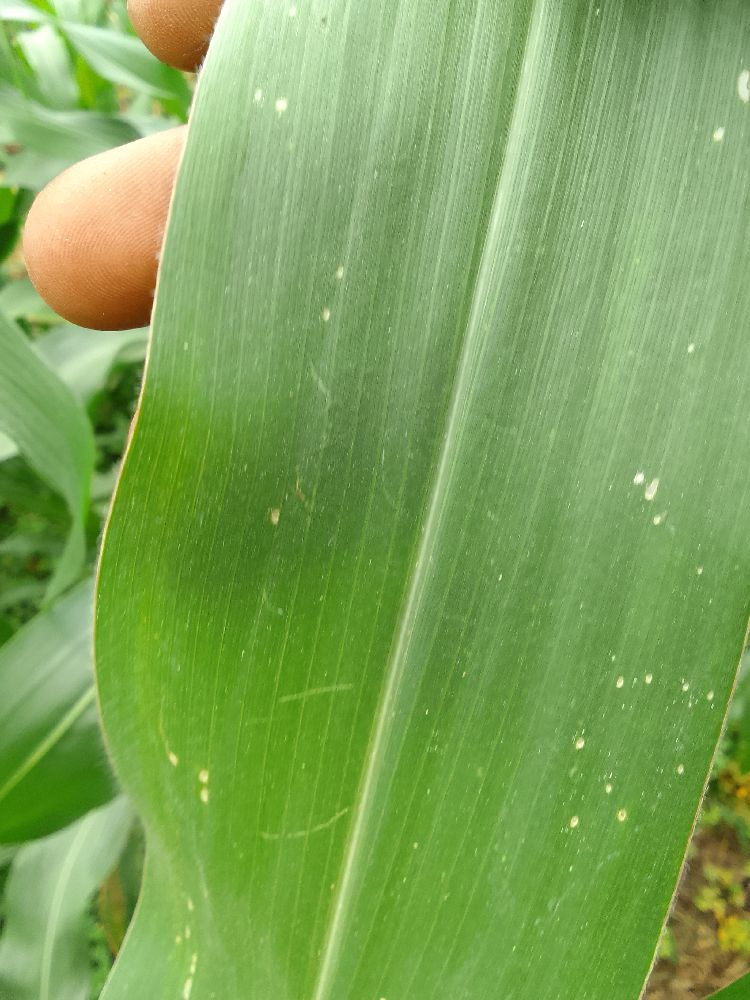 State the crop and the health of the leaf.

maize, healthy
